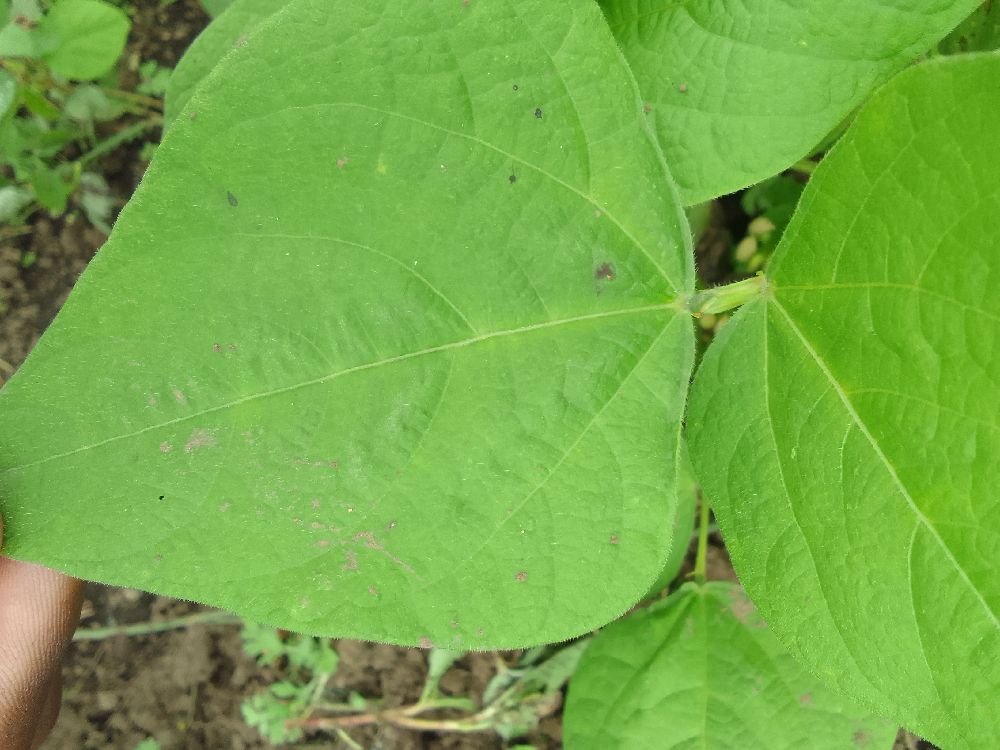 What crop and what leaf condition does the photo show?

common bean, healthy
